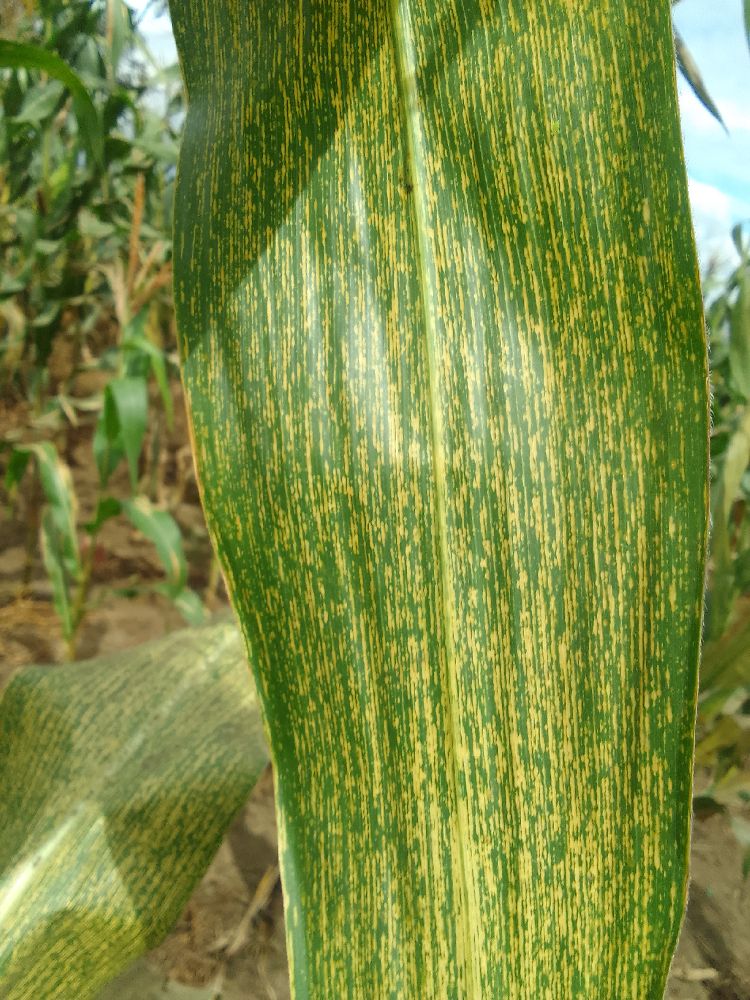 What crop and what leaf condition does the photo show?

maize, maize streak virus
